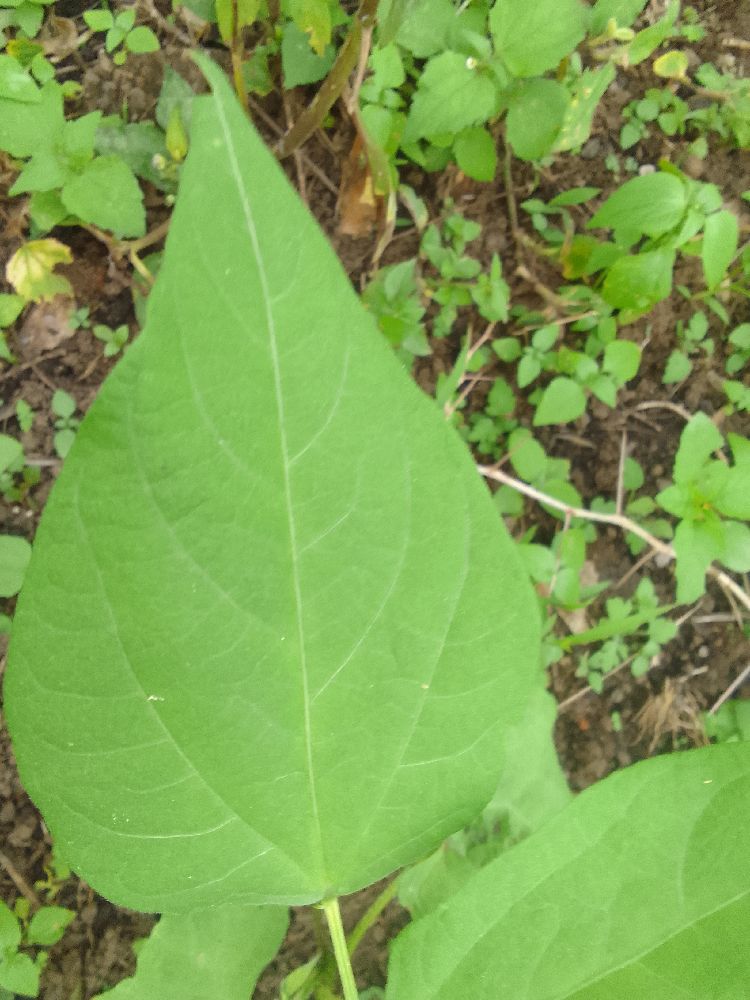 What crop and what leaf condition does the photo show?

common bean, healthy
